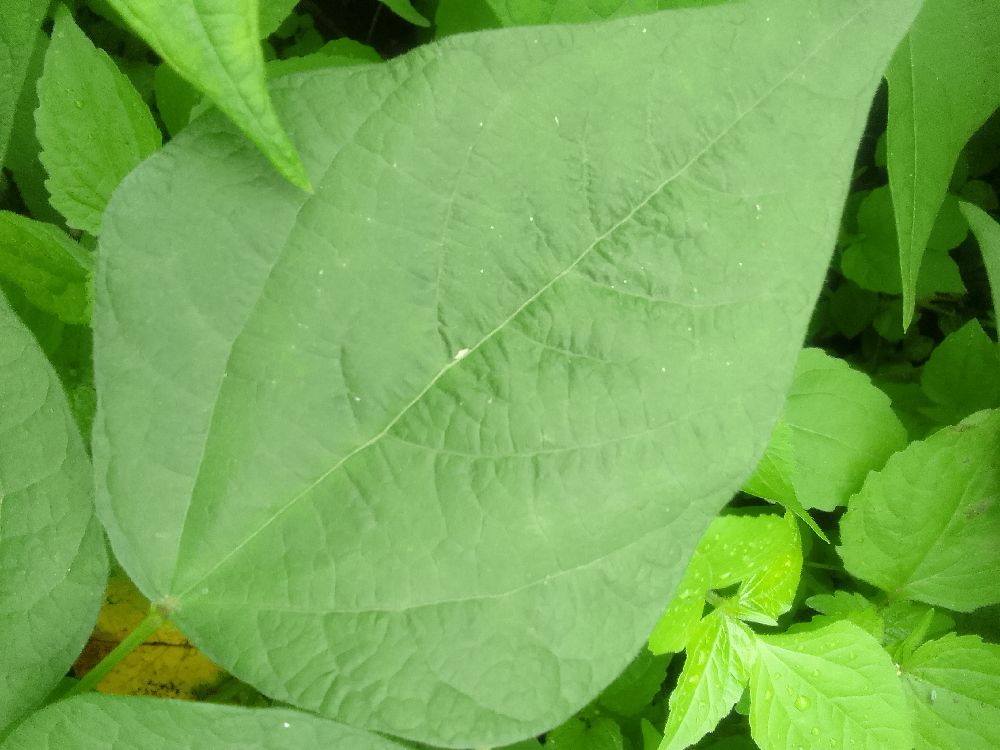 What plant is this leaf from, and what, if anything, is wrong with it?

common bean, healthy
